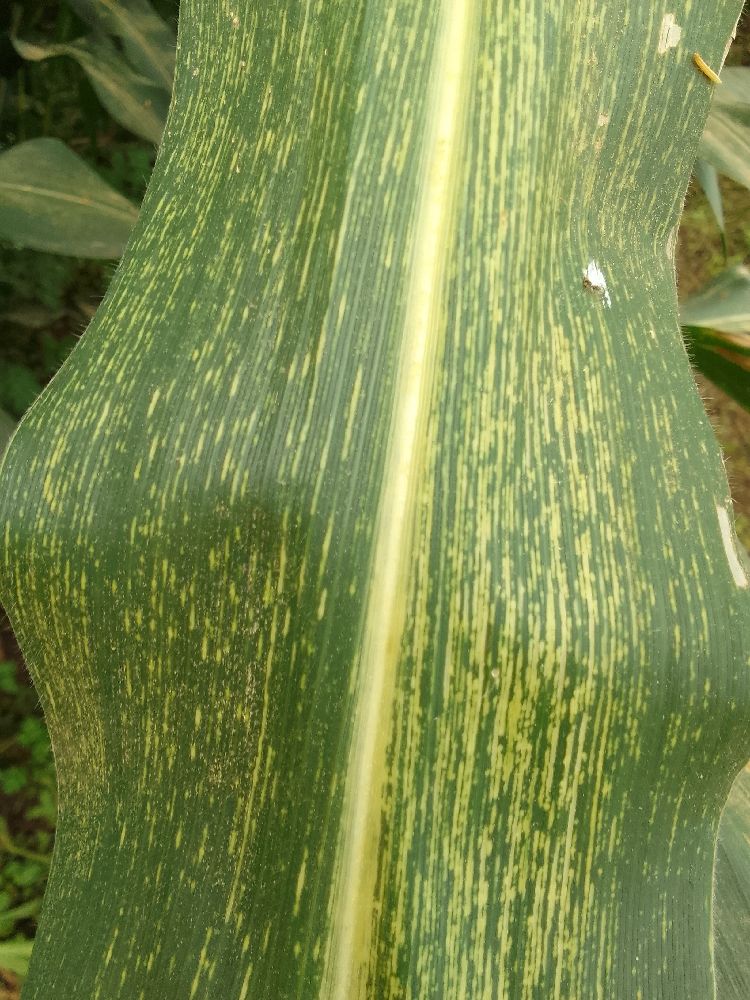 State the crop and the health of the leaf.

maize, maize streak virus
